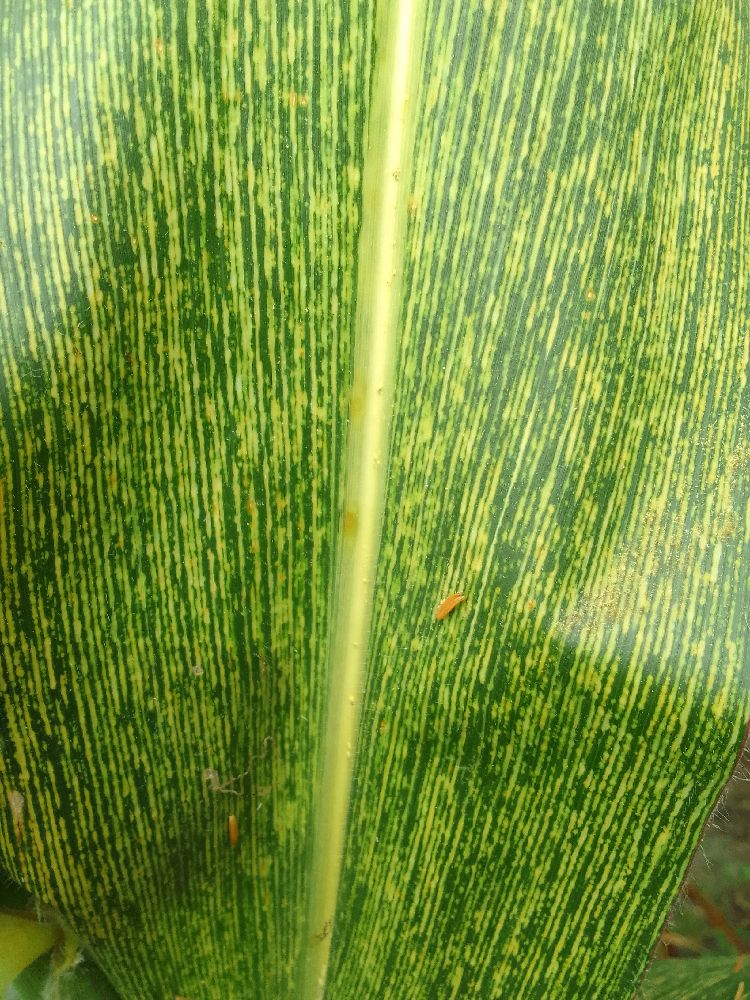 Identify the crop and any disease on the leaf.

maize, maize streak virus
